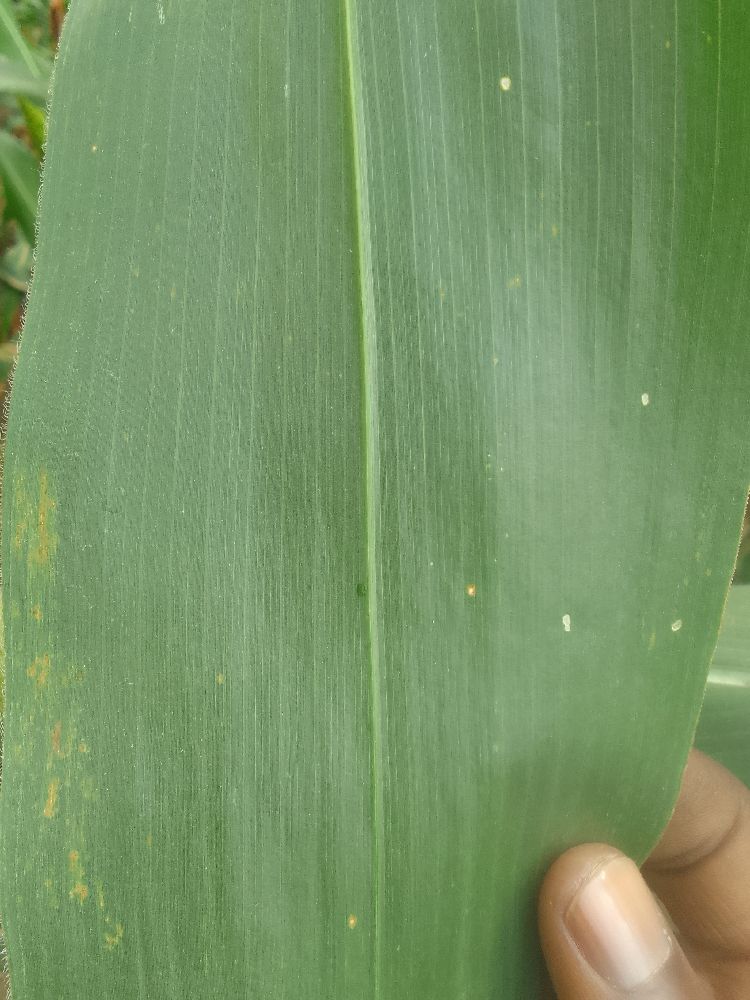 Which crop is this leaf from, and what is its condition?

maize, healthy
